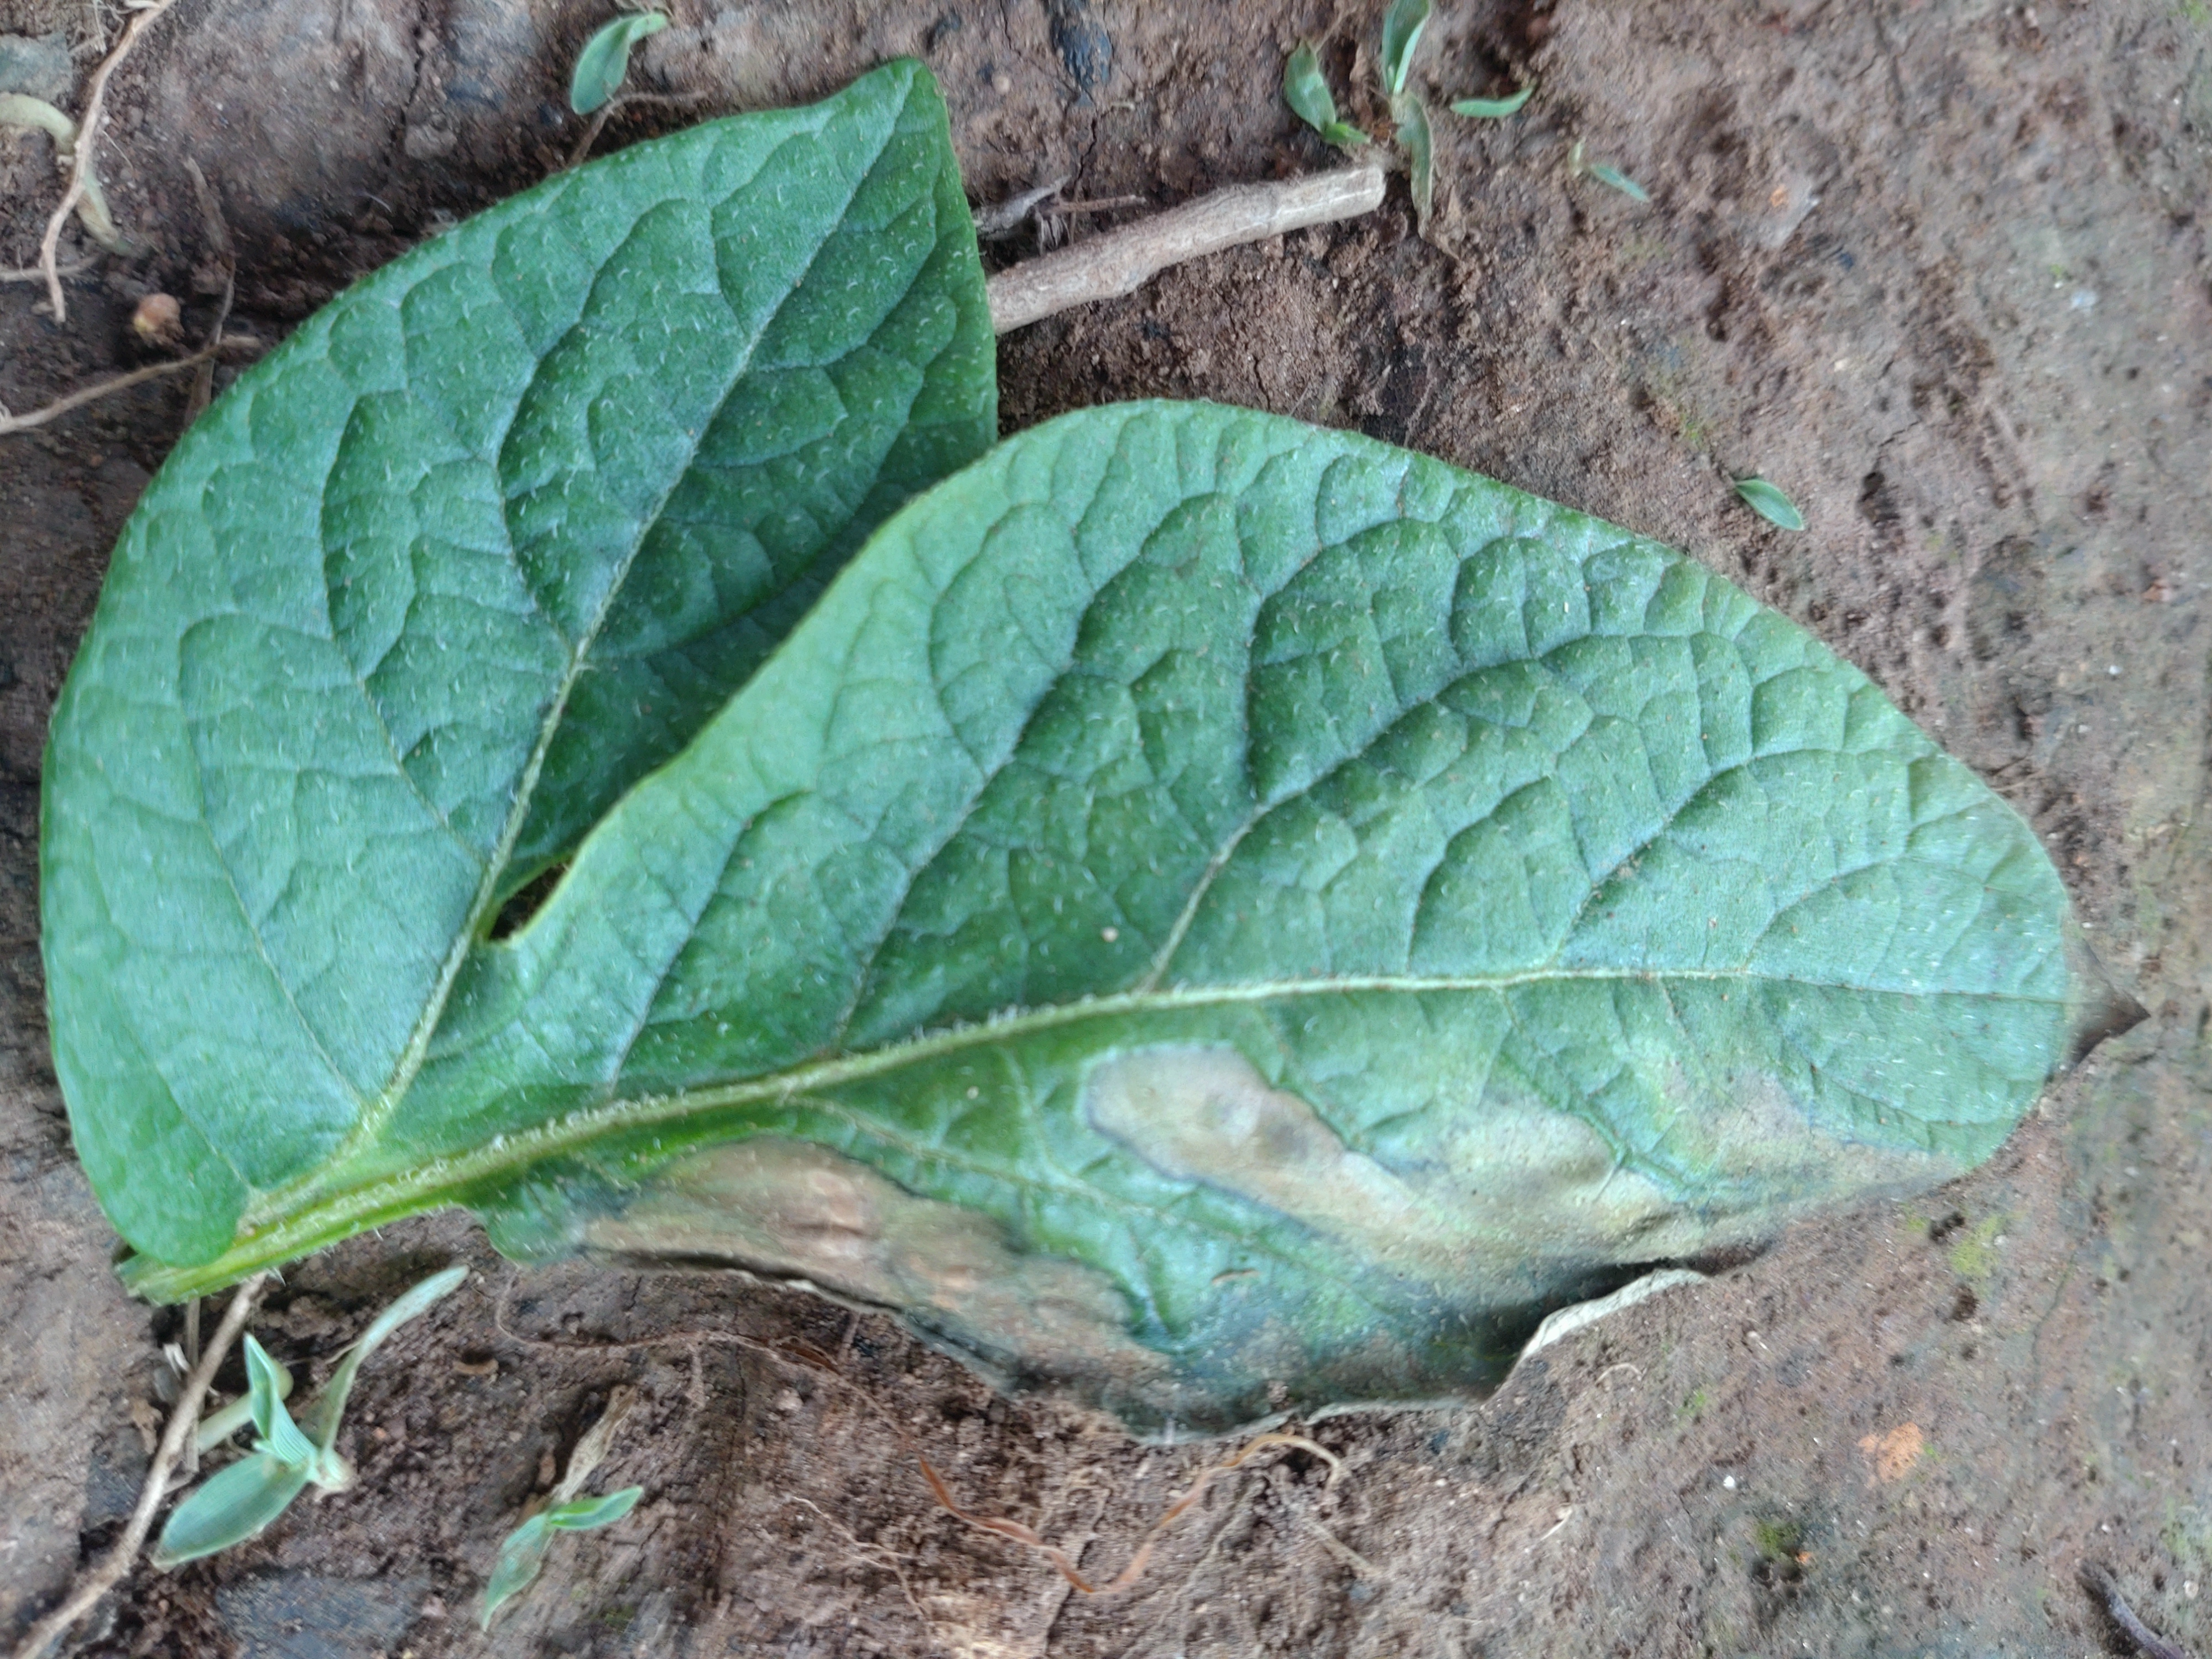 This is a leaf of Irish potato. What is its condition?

early blight
